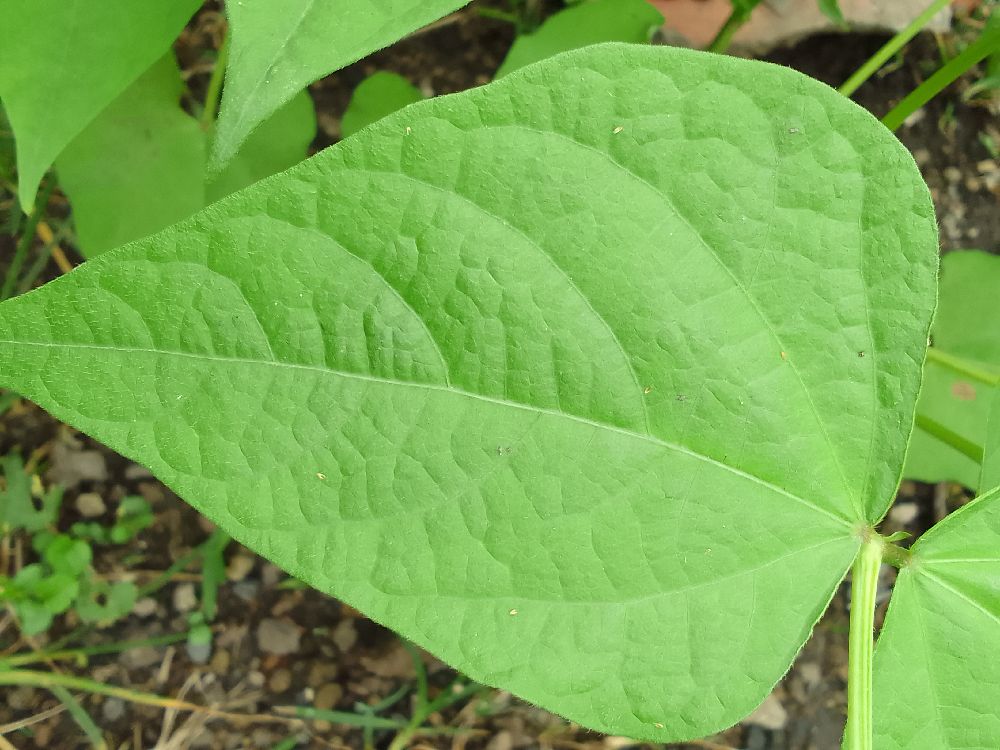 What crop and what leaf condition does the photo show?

common bean, healthy
